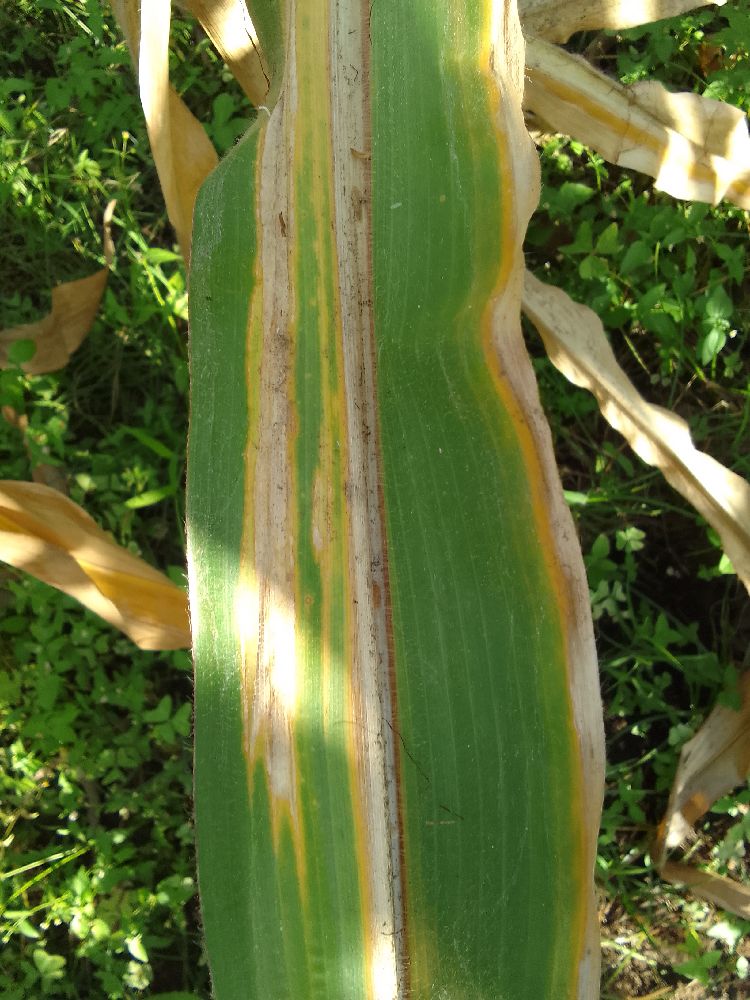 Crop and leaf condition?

maize, maize lethal necrosis
